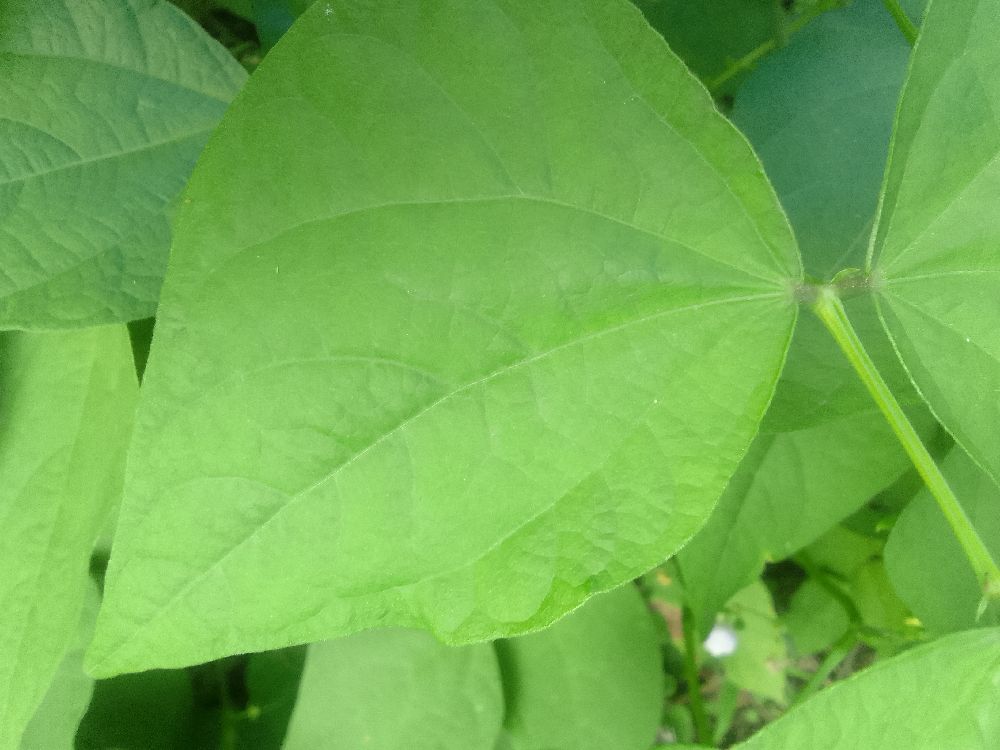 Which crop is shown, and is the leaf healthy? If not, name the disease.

common bean, healthy
